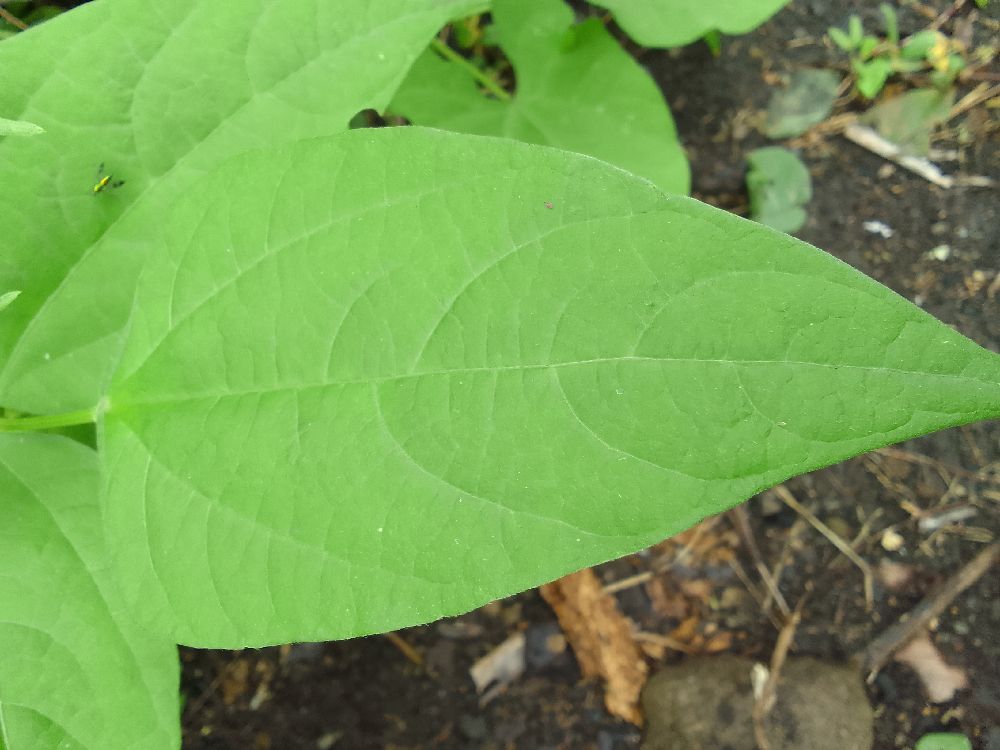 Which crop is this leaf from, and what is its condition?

common bean, healthy
